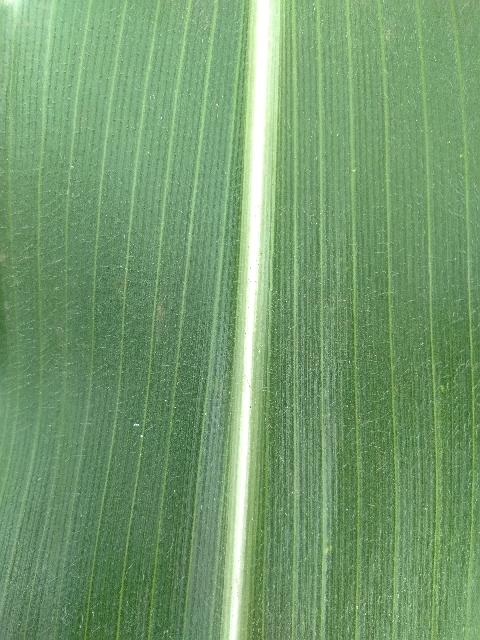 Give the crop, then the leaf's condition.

maize, healthy
